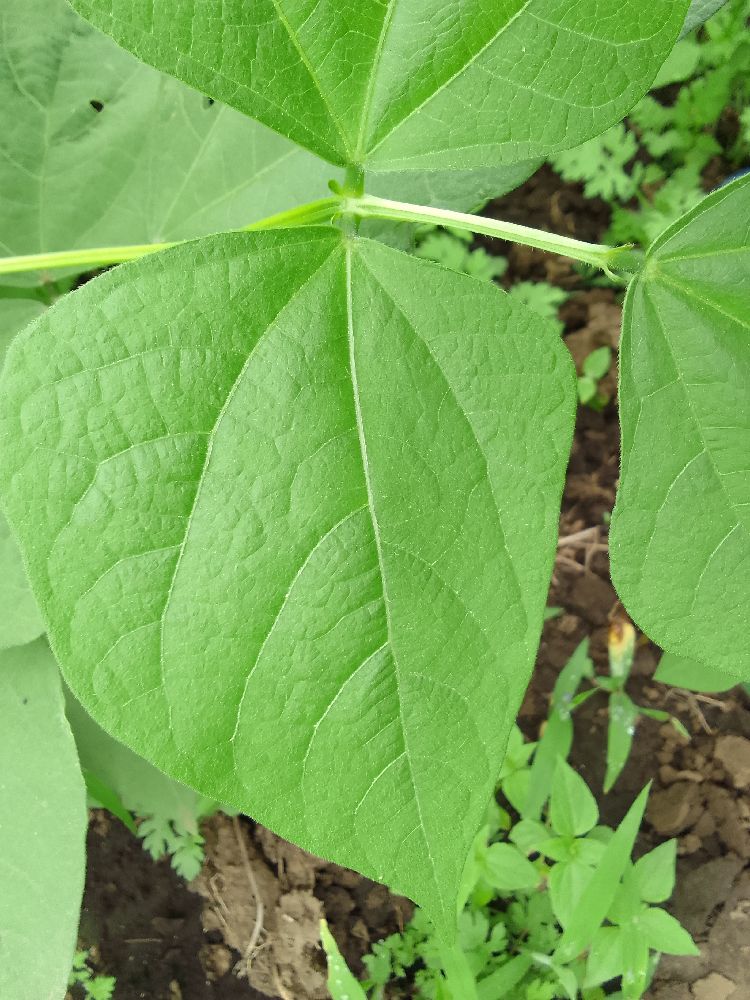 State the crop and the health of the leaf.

common bean, healthy
